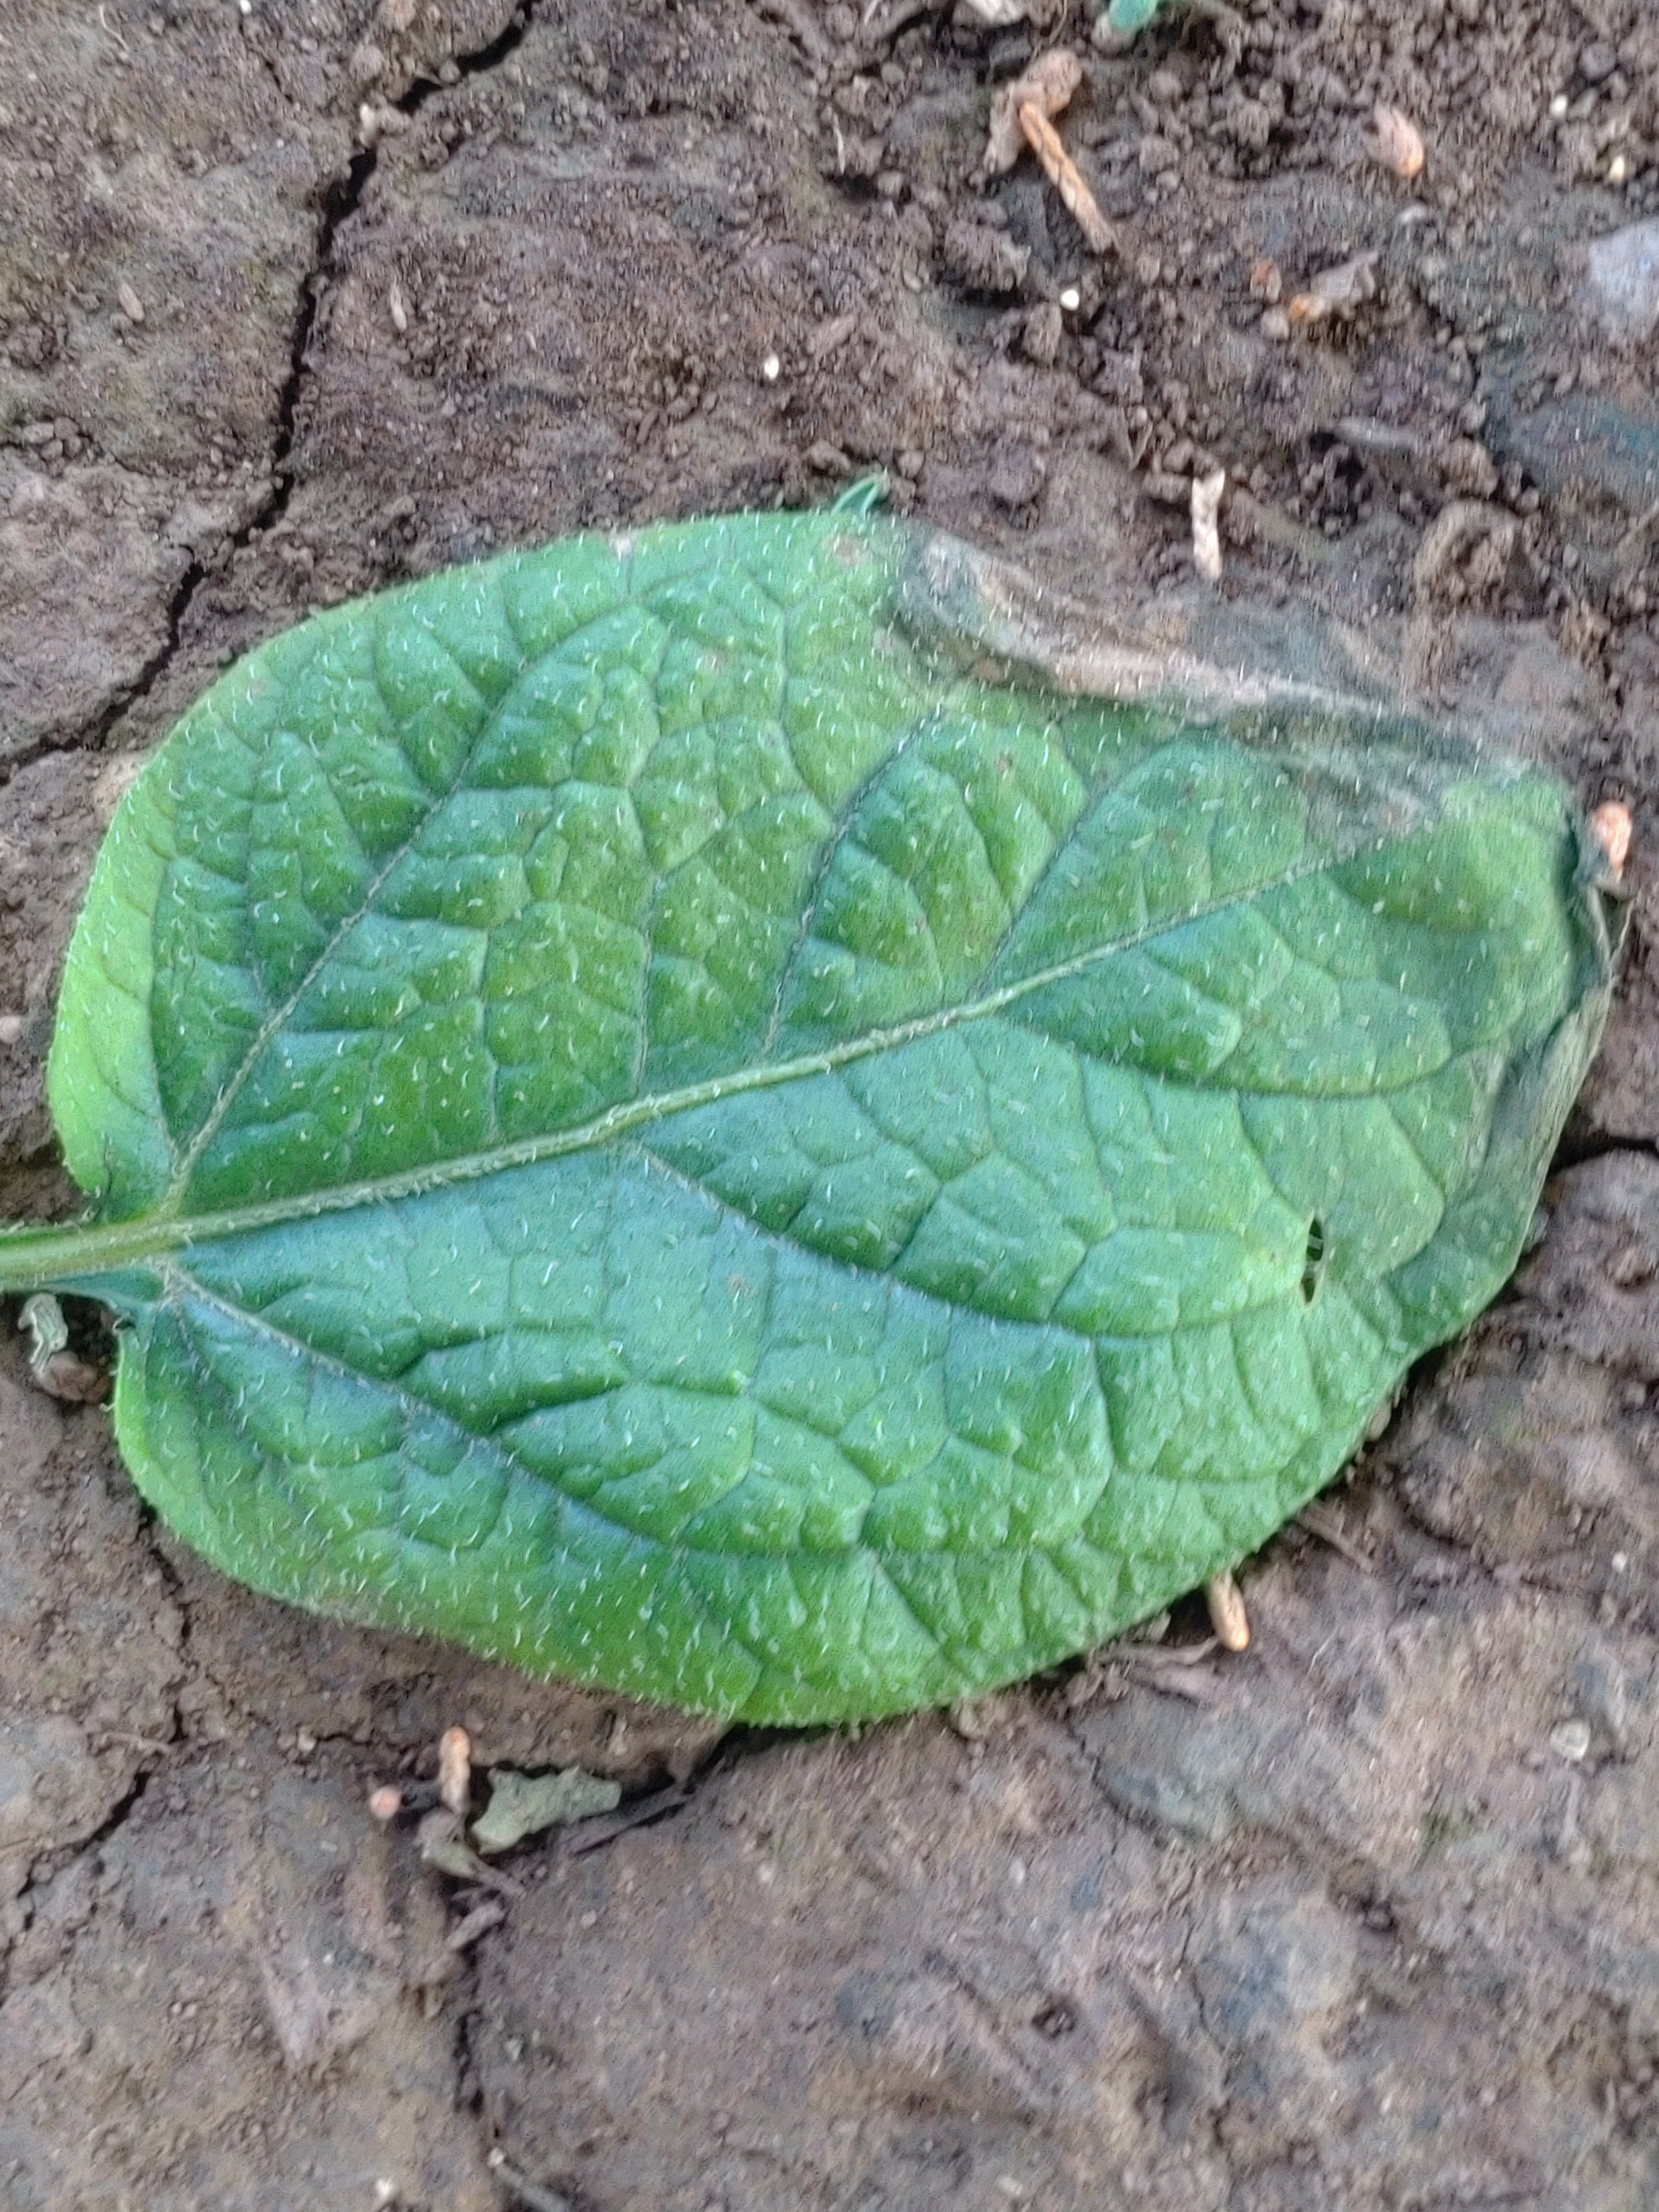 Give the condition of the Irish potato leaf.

early blight
